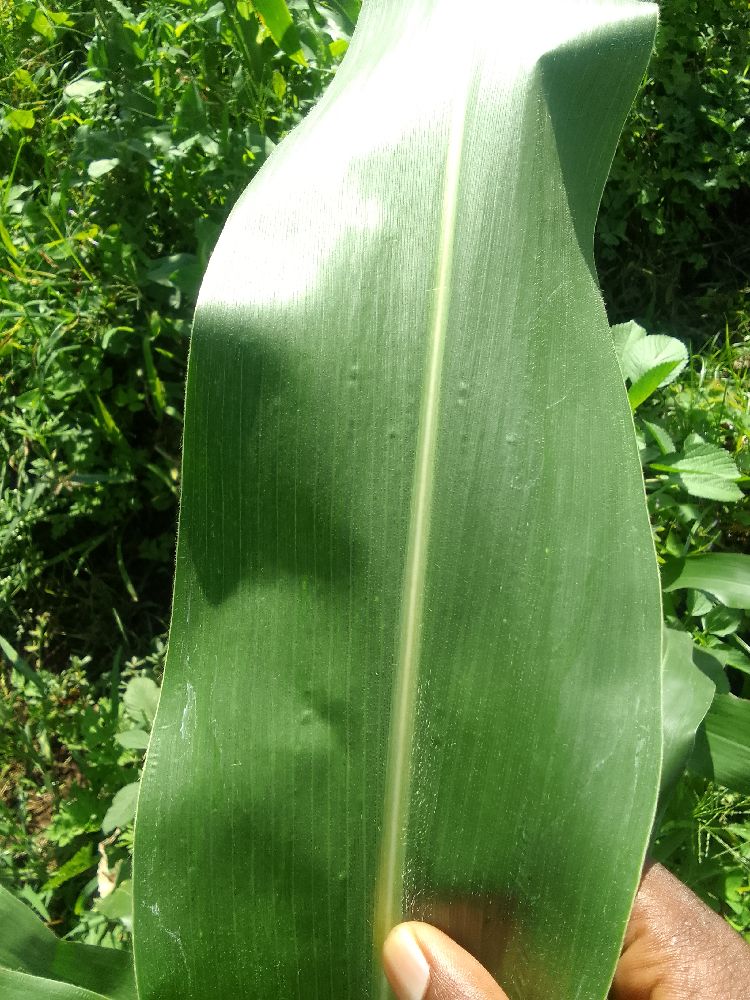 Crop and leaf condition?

maize, healthy
